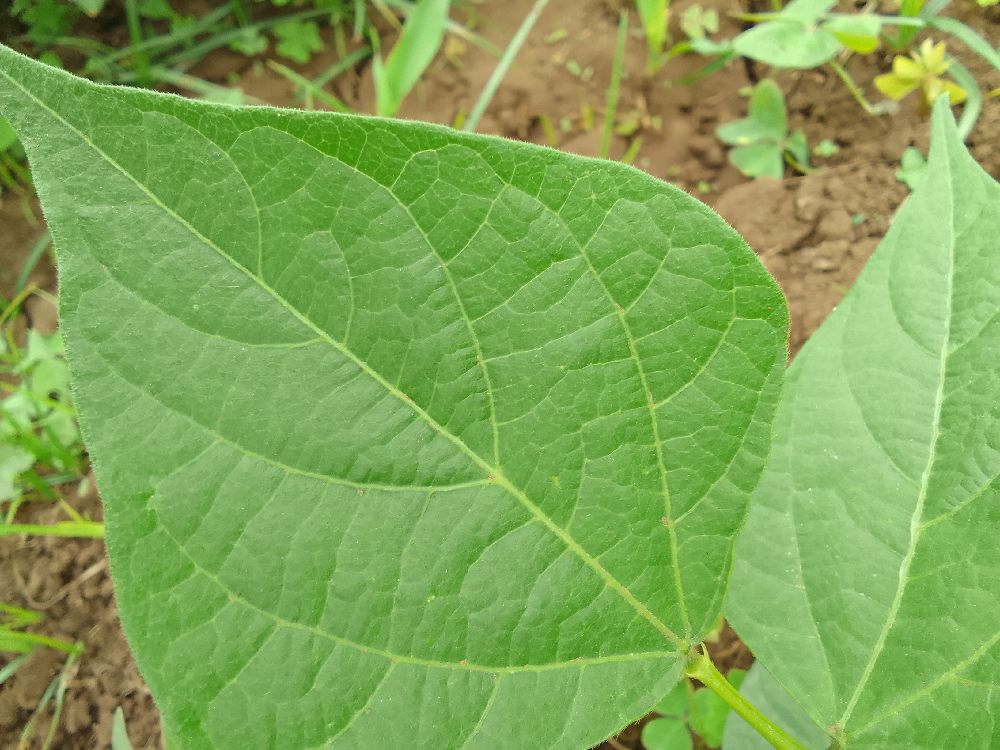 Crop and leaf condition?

common bean, healthy
